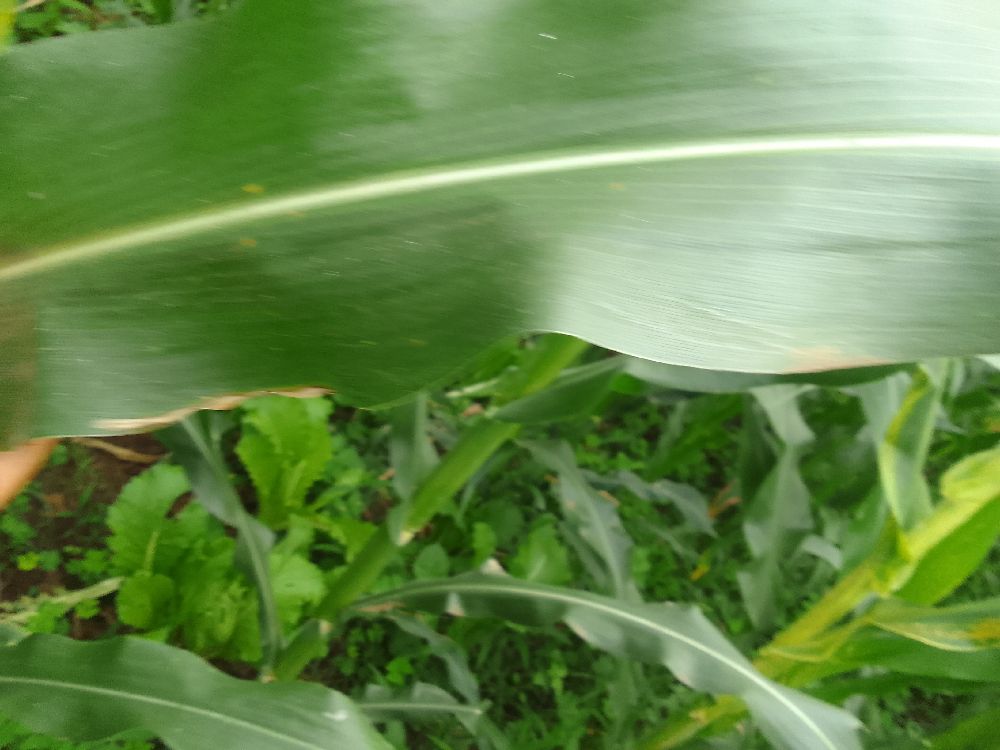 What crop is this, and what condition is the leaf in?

maize, healthy
